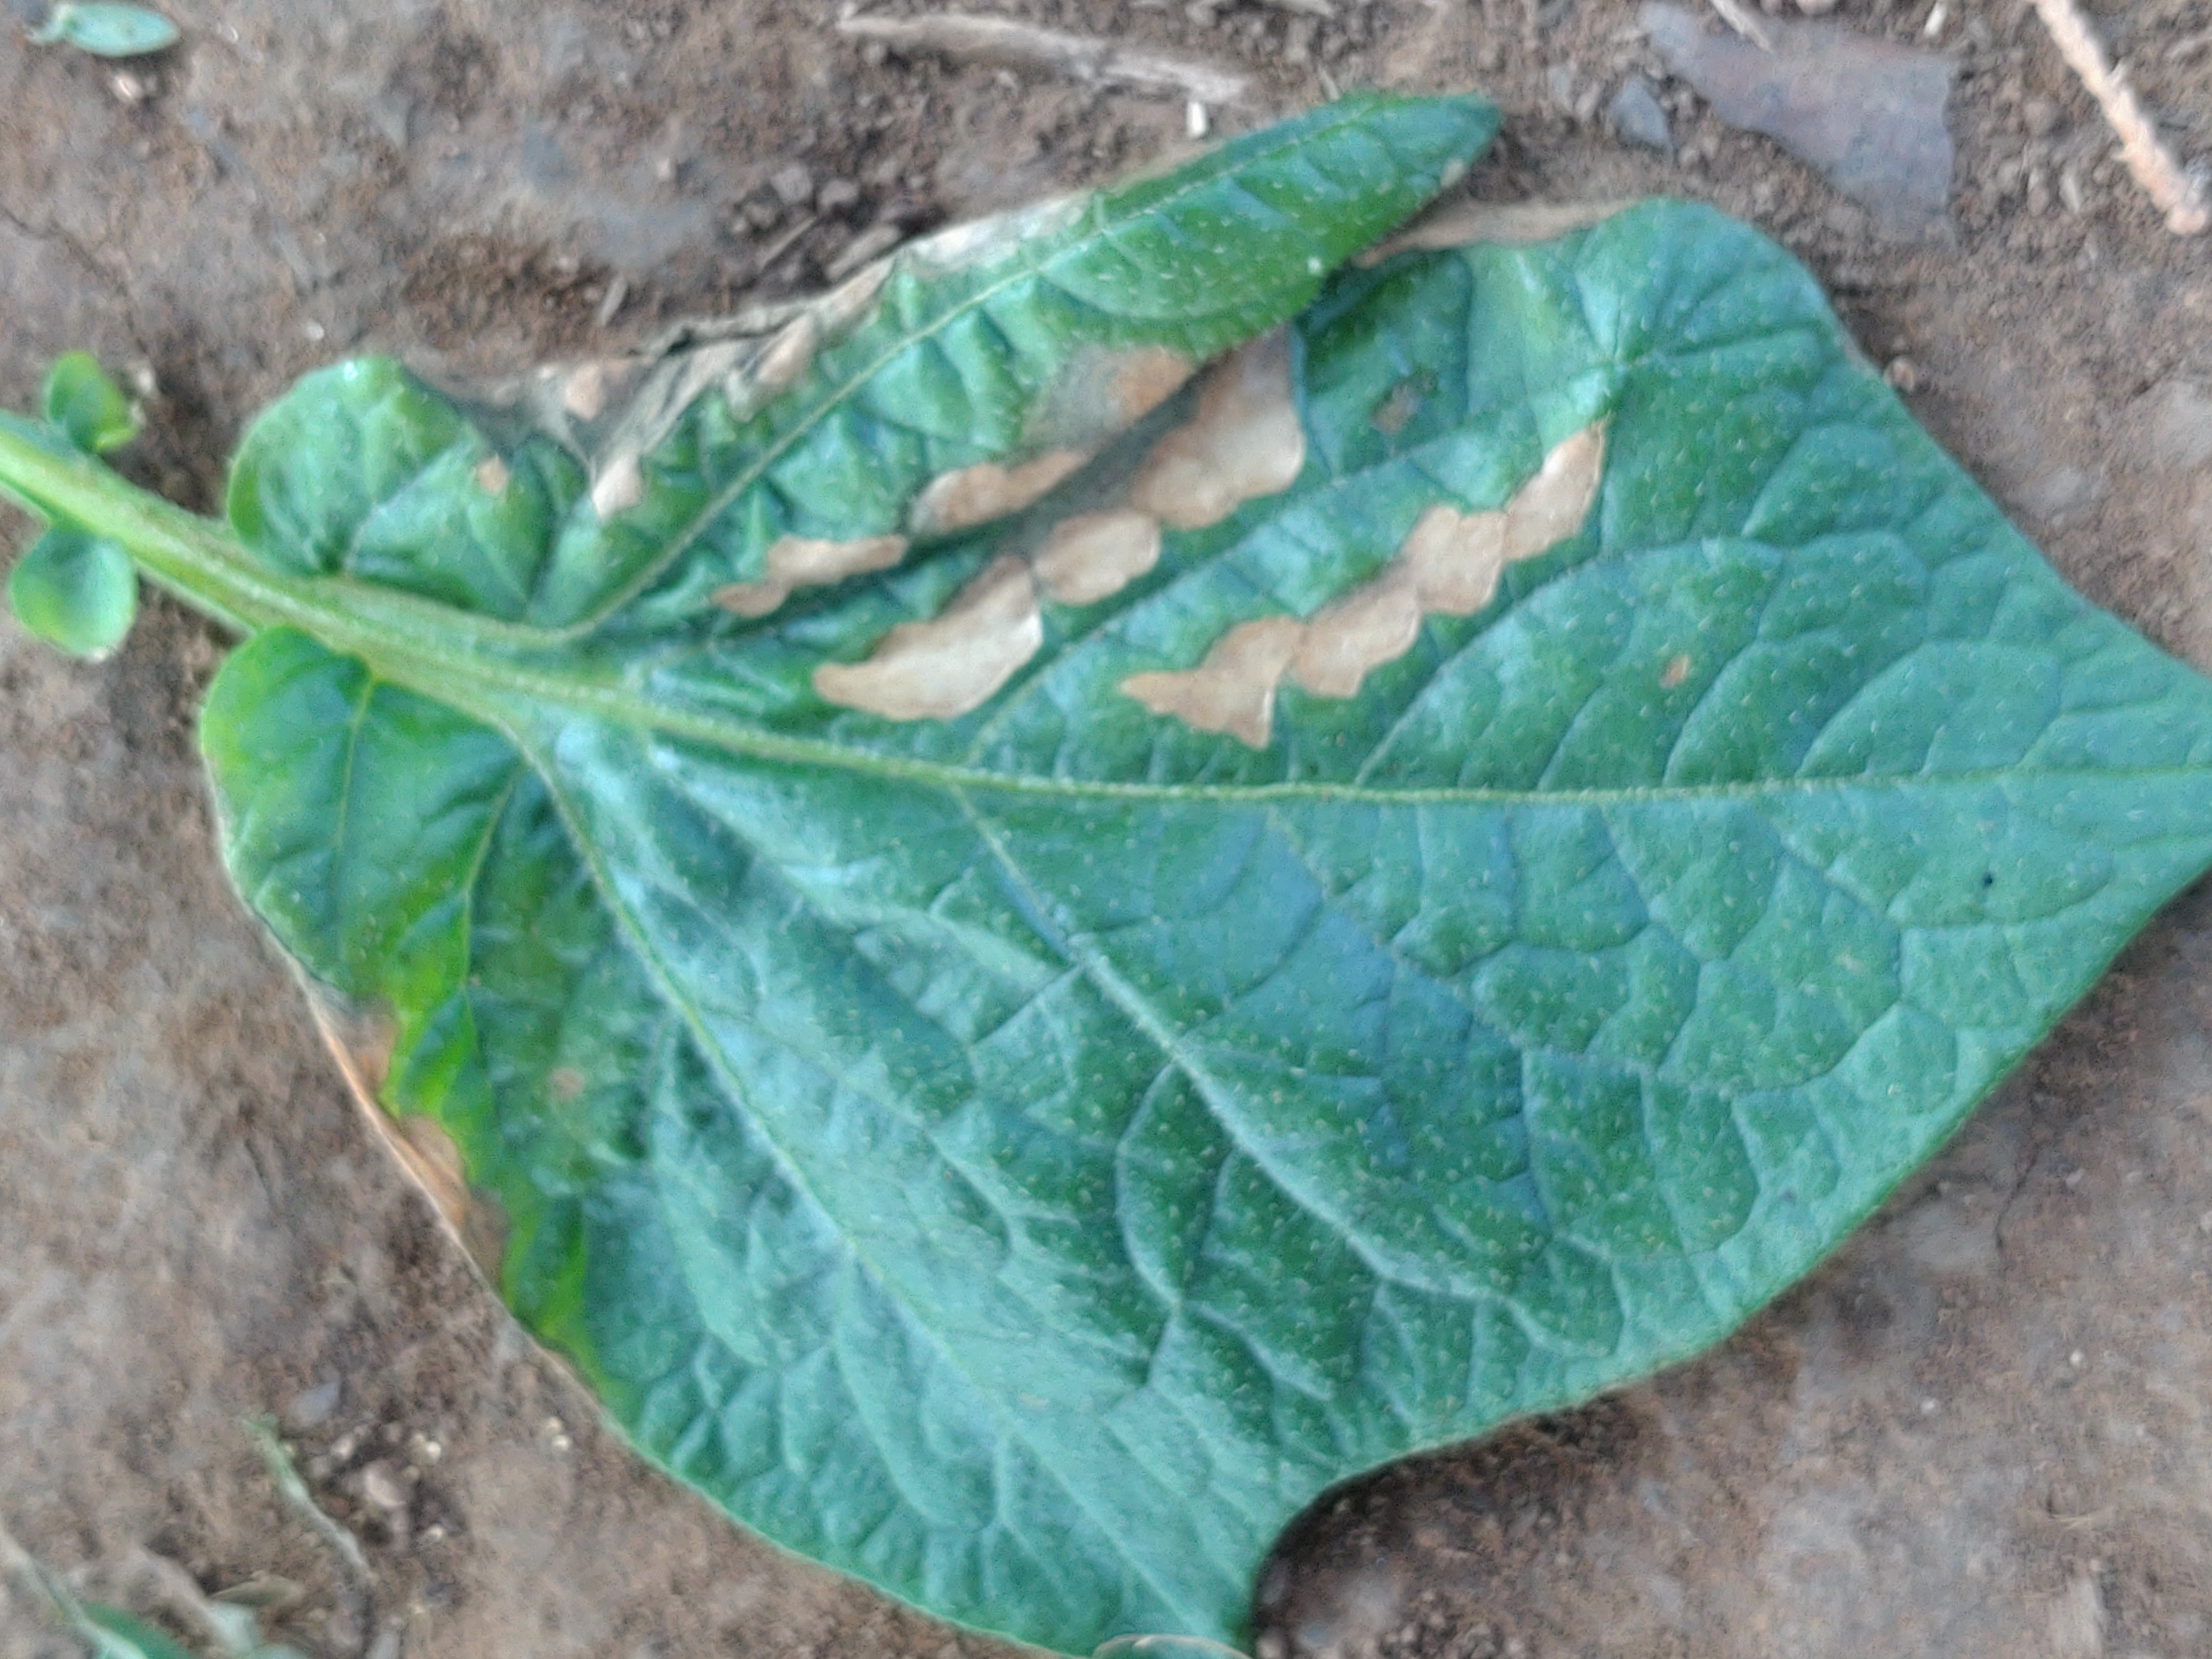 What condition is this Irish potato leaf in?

early blight
